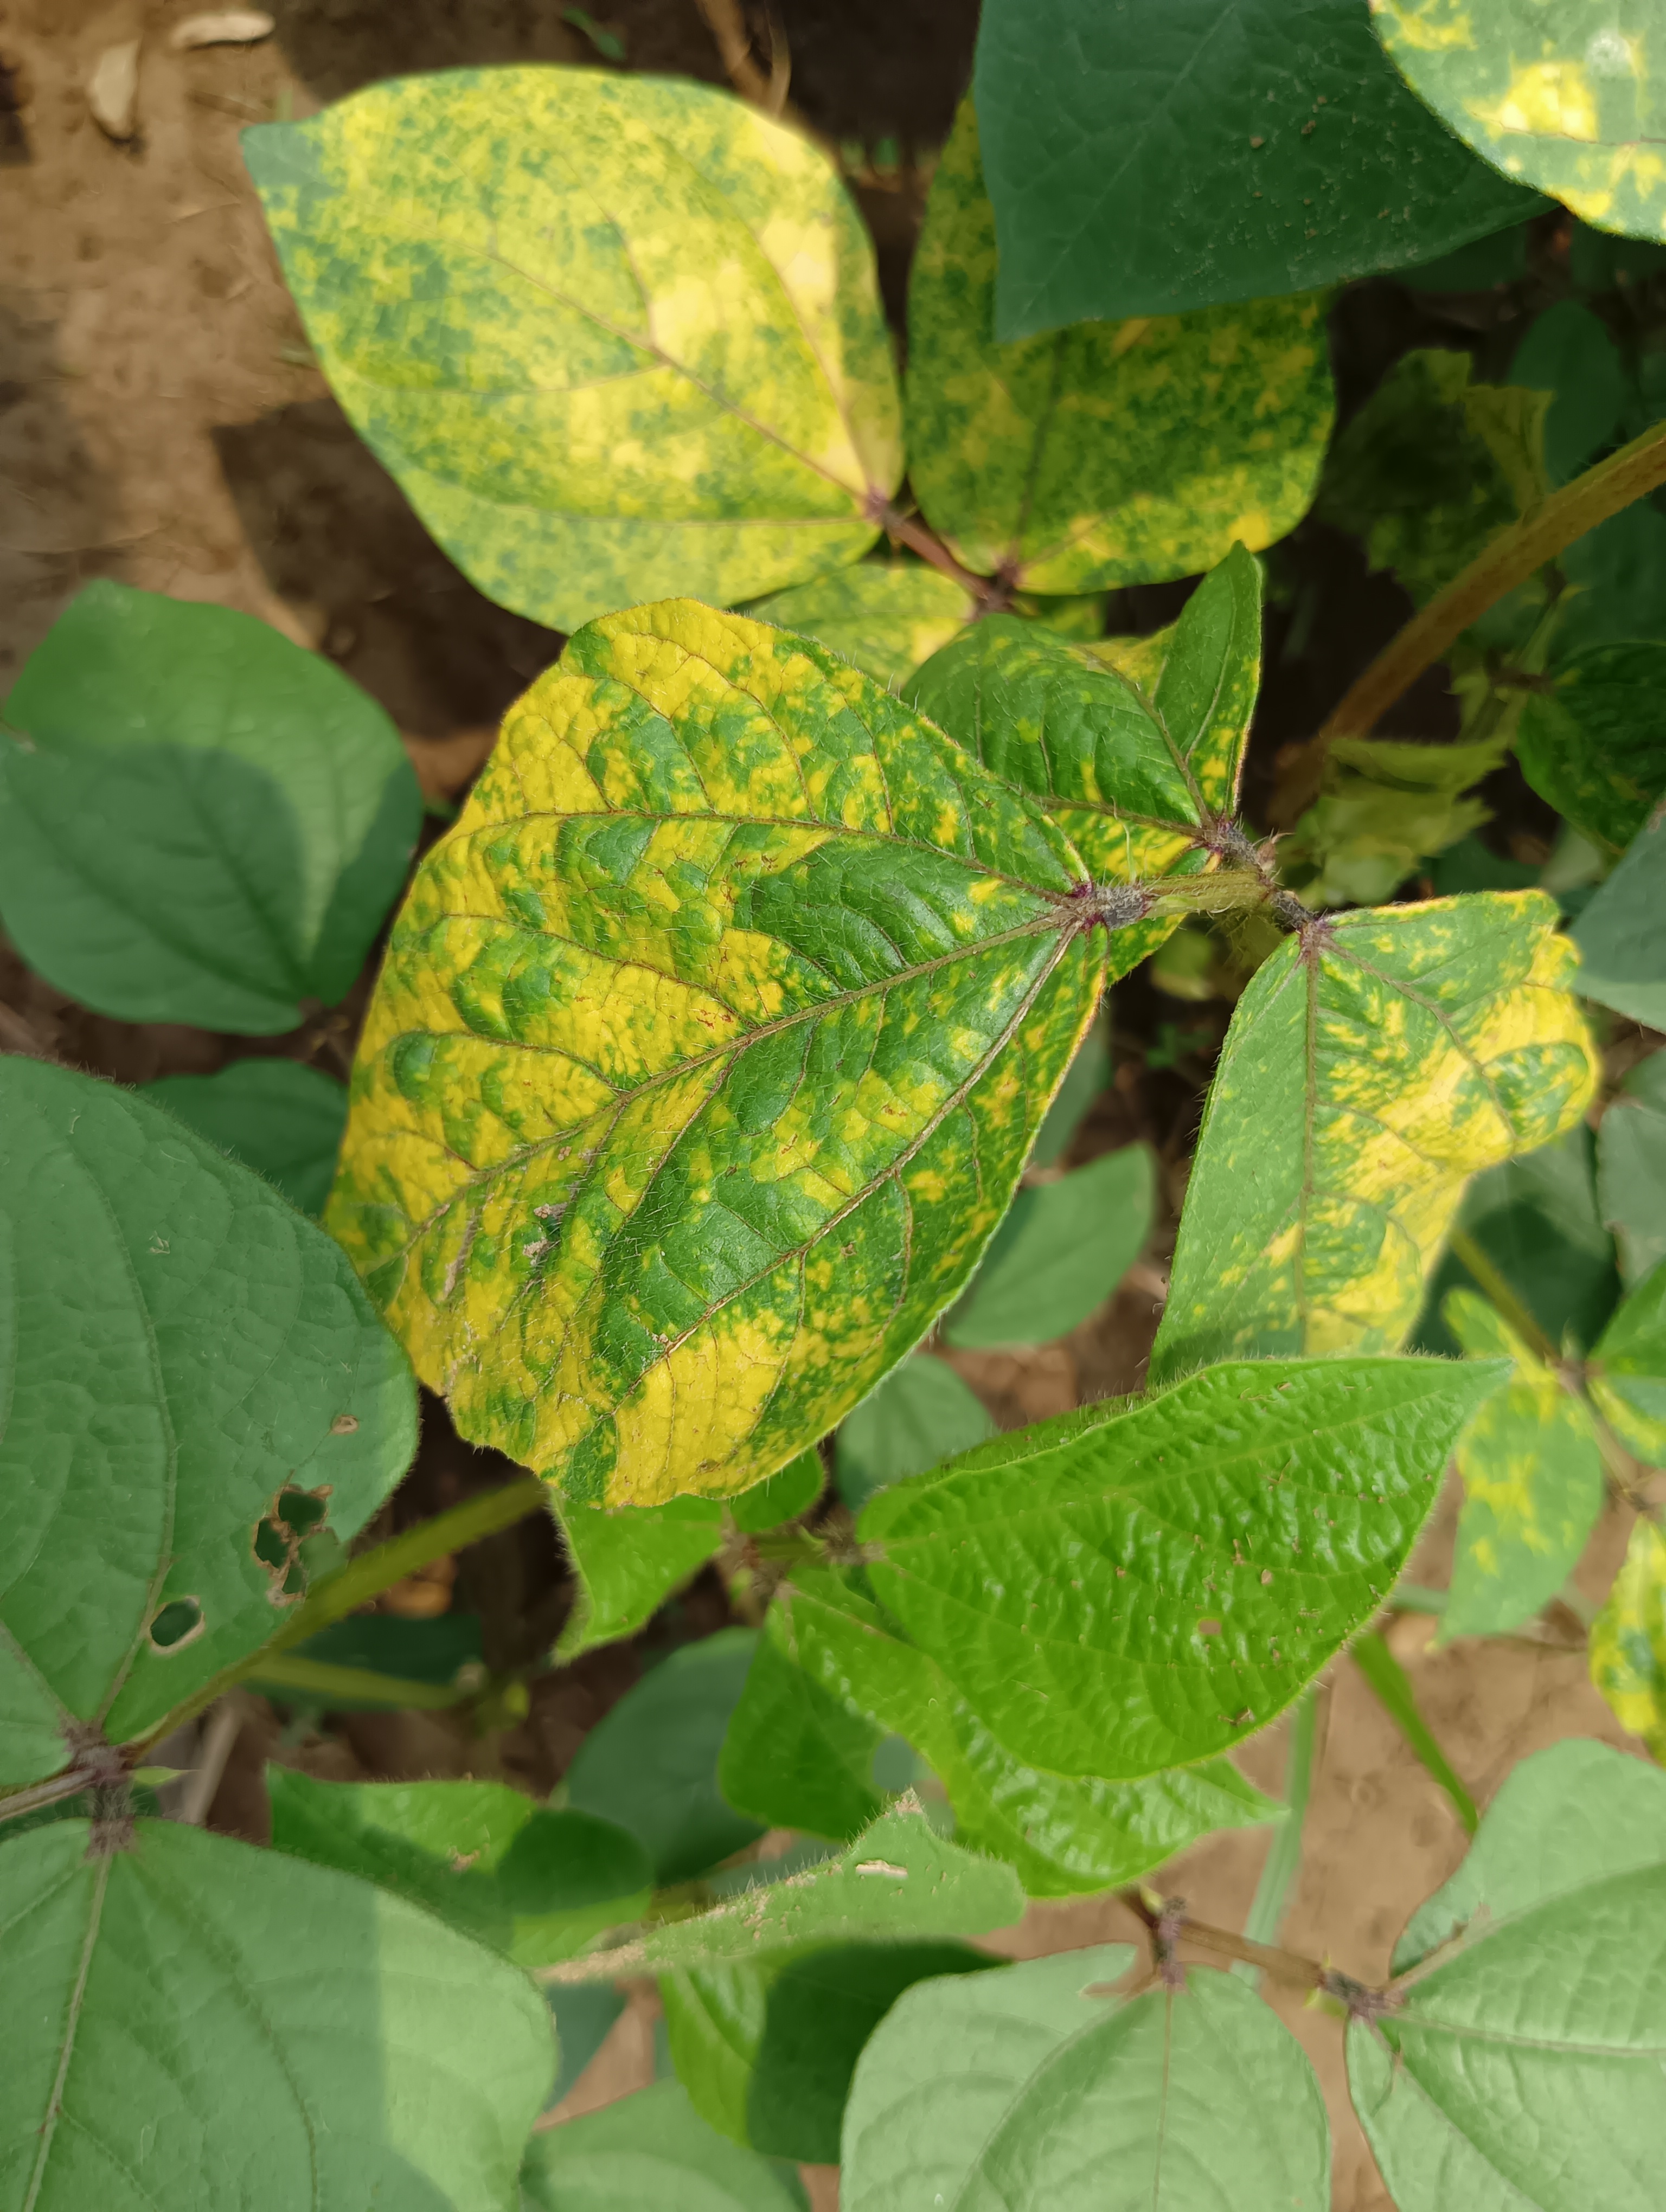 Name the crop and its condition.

mungbean, yellow mosaic
